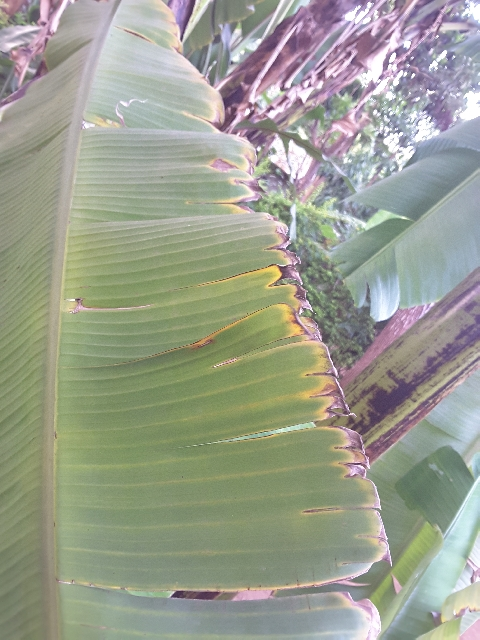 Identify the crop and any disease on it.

banana, fusarium wilt race 1
